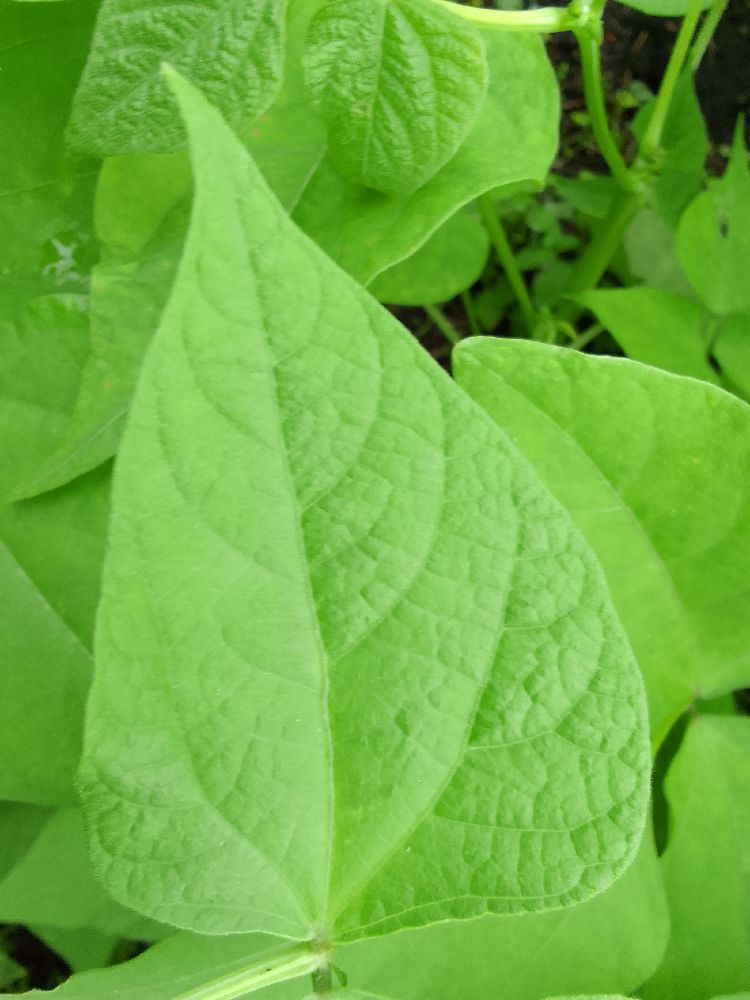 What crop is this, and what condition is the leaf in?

common bean, healthy
